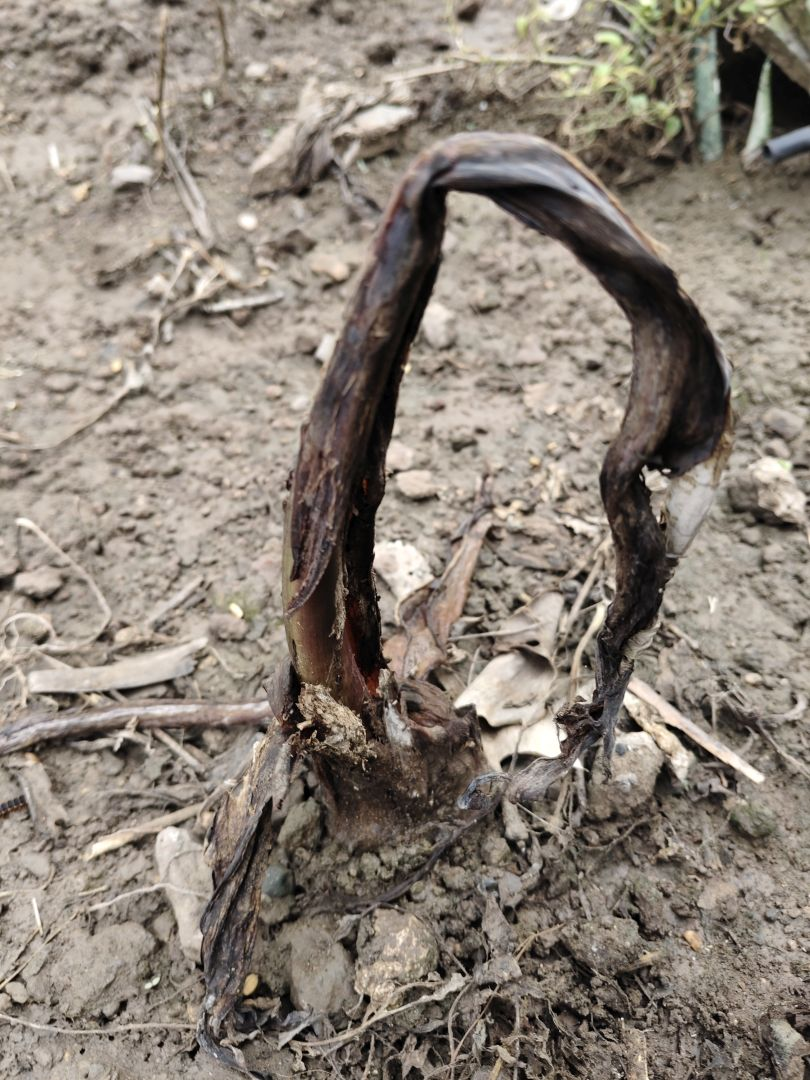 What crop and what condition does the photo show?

taro, root rot
